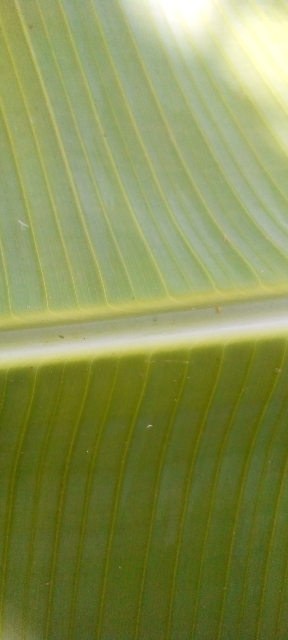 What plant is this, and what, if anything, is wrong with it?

banana, healthy
